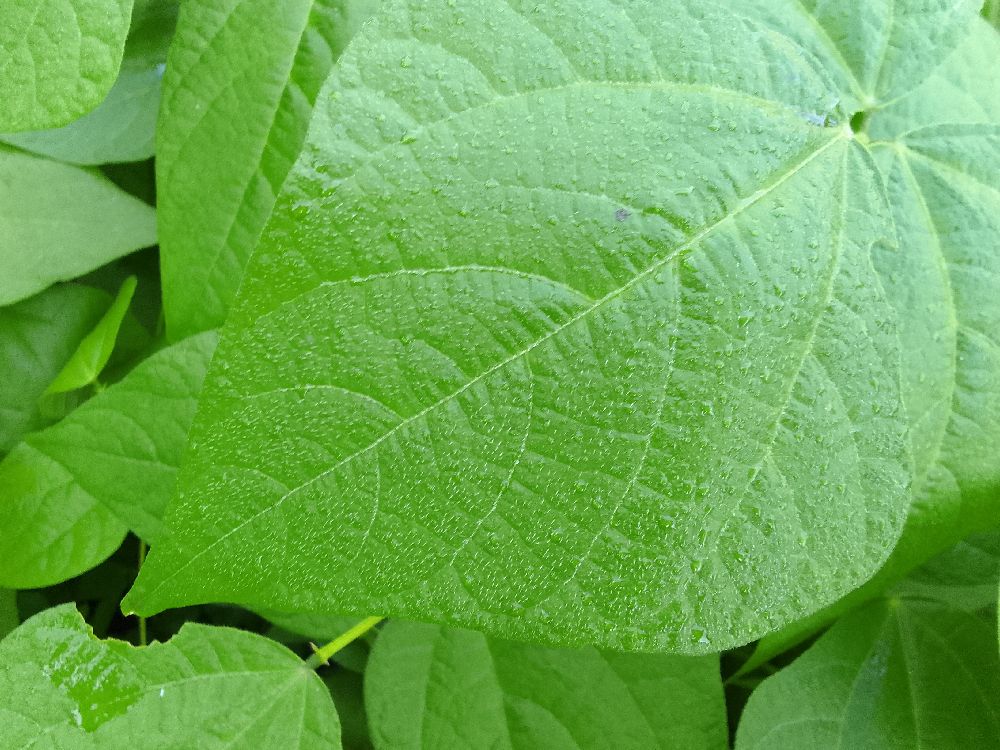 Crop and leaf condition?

common bean, healthy
